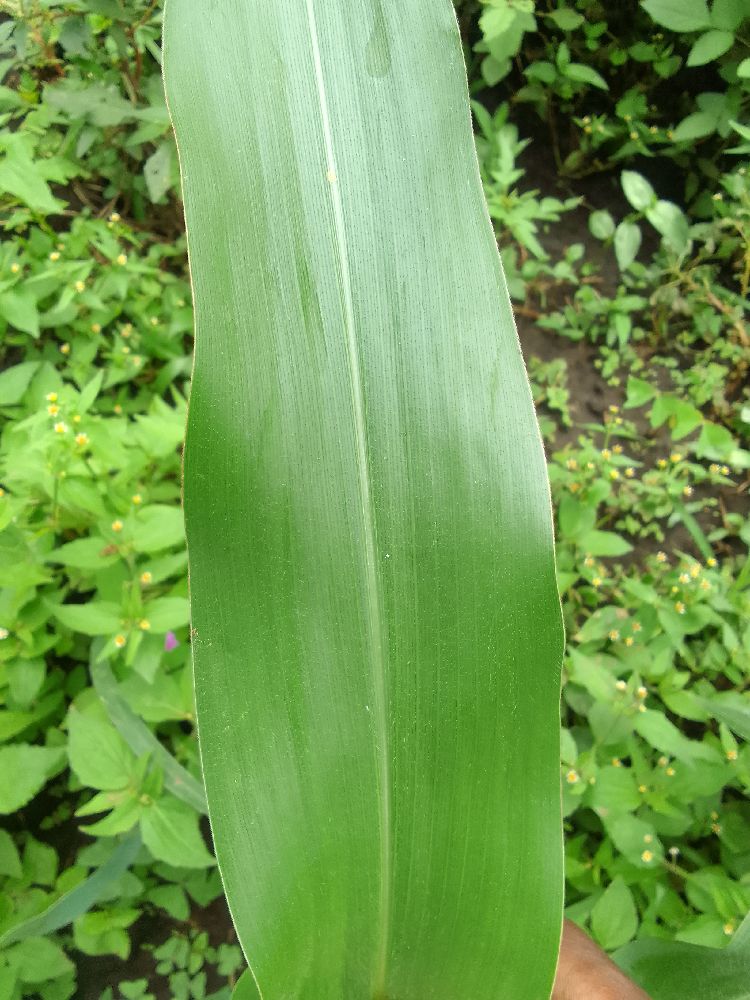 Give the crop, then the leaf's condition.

maize, healthy
